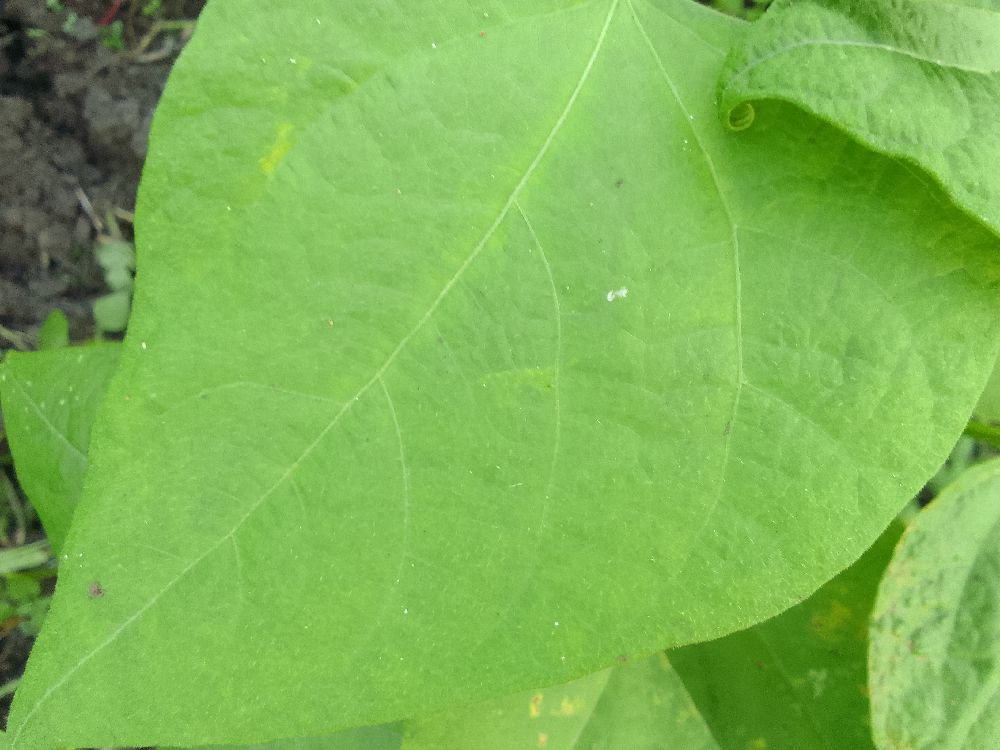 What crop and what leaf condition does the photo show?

common bean, healthy
